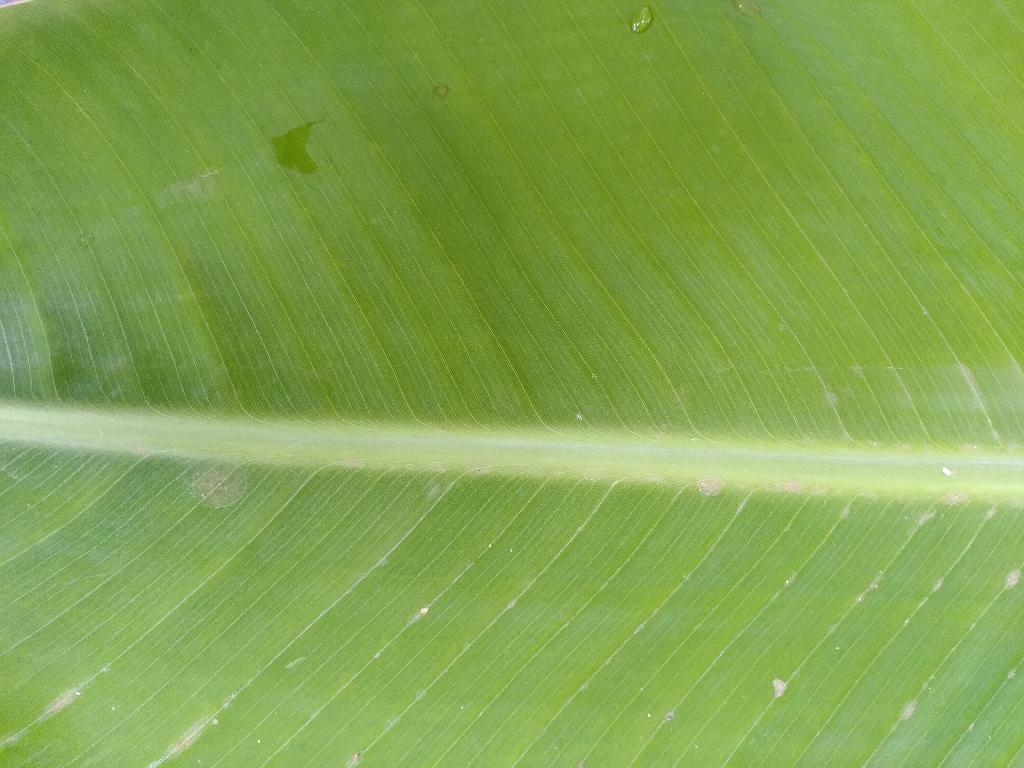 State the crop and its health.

banana, healthy
